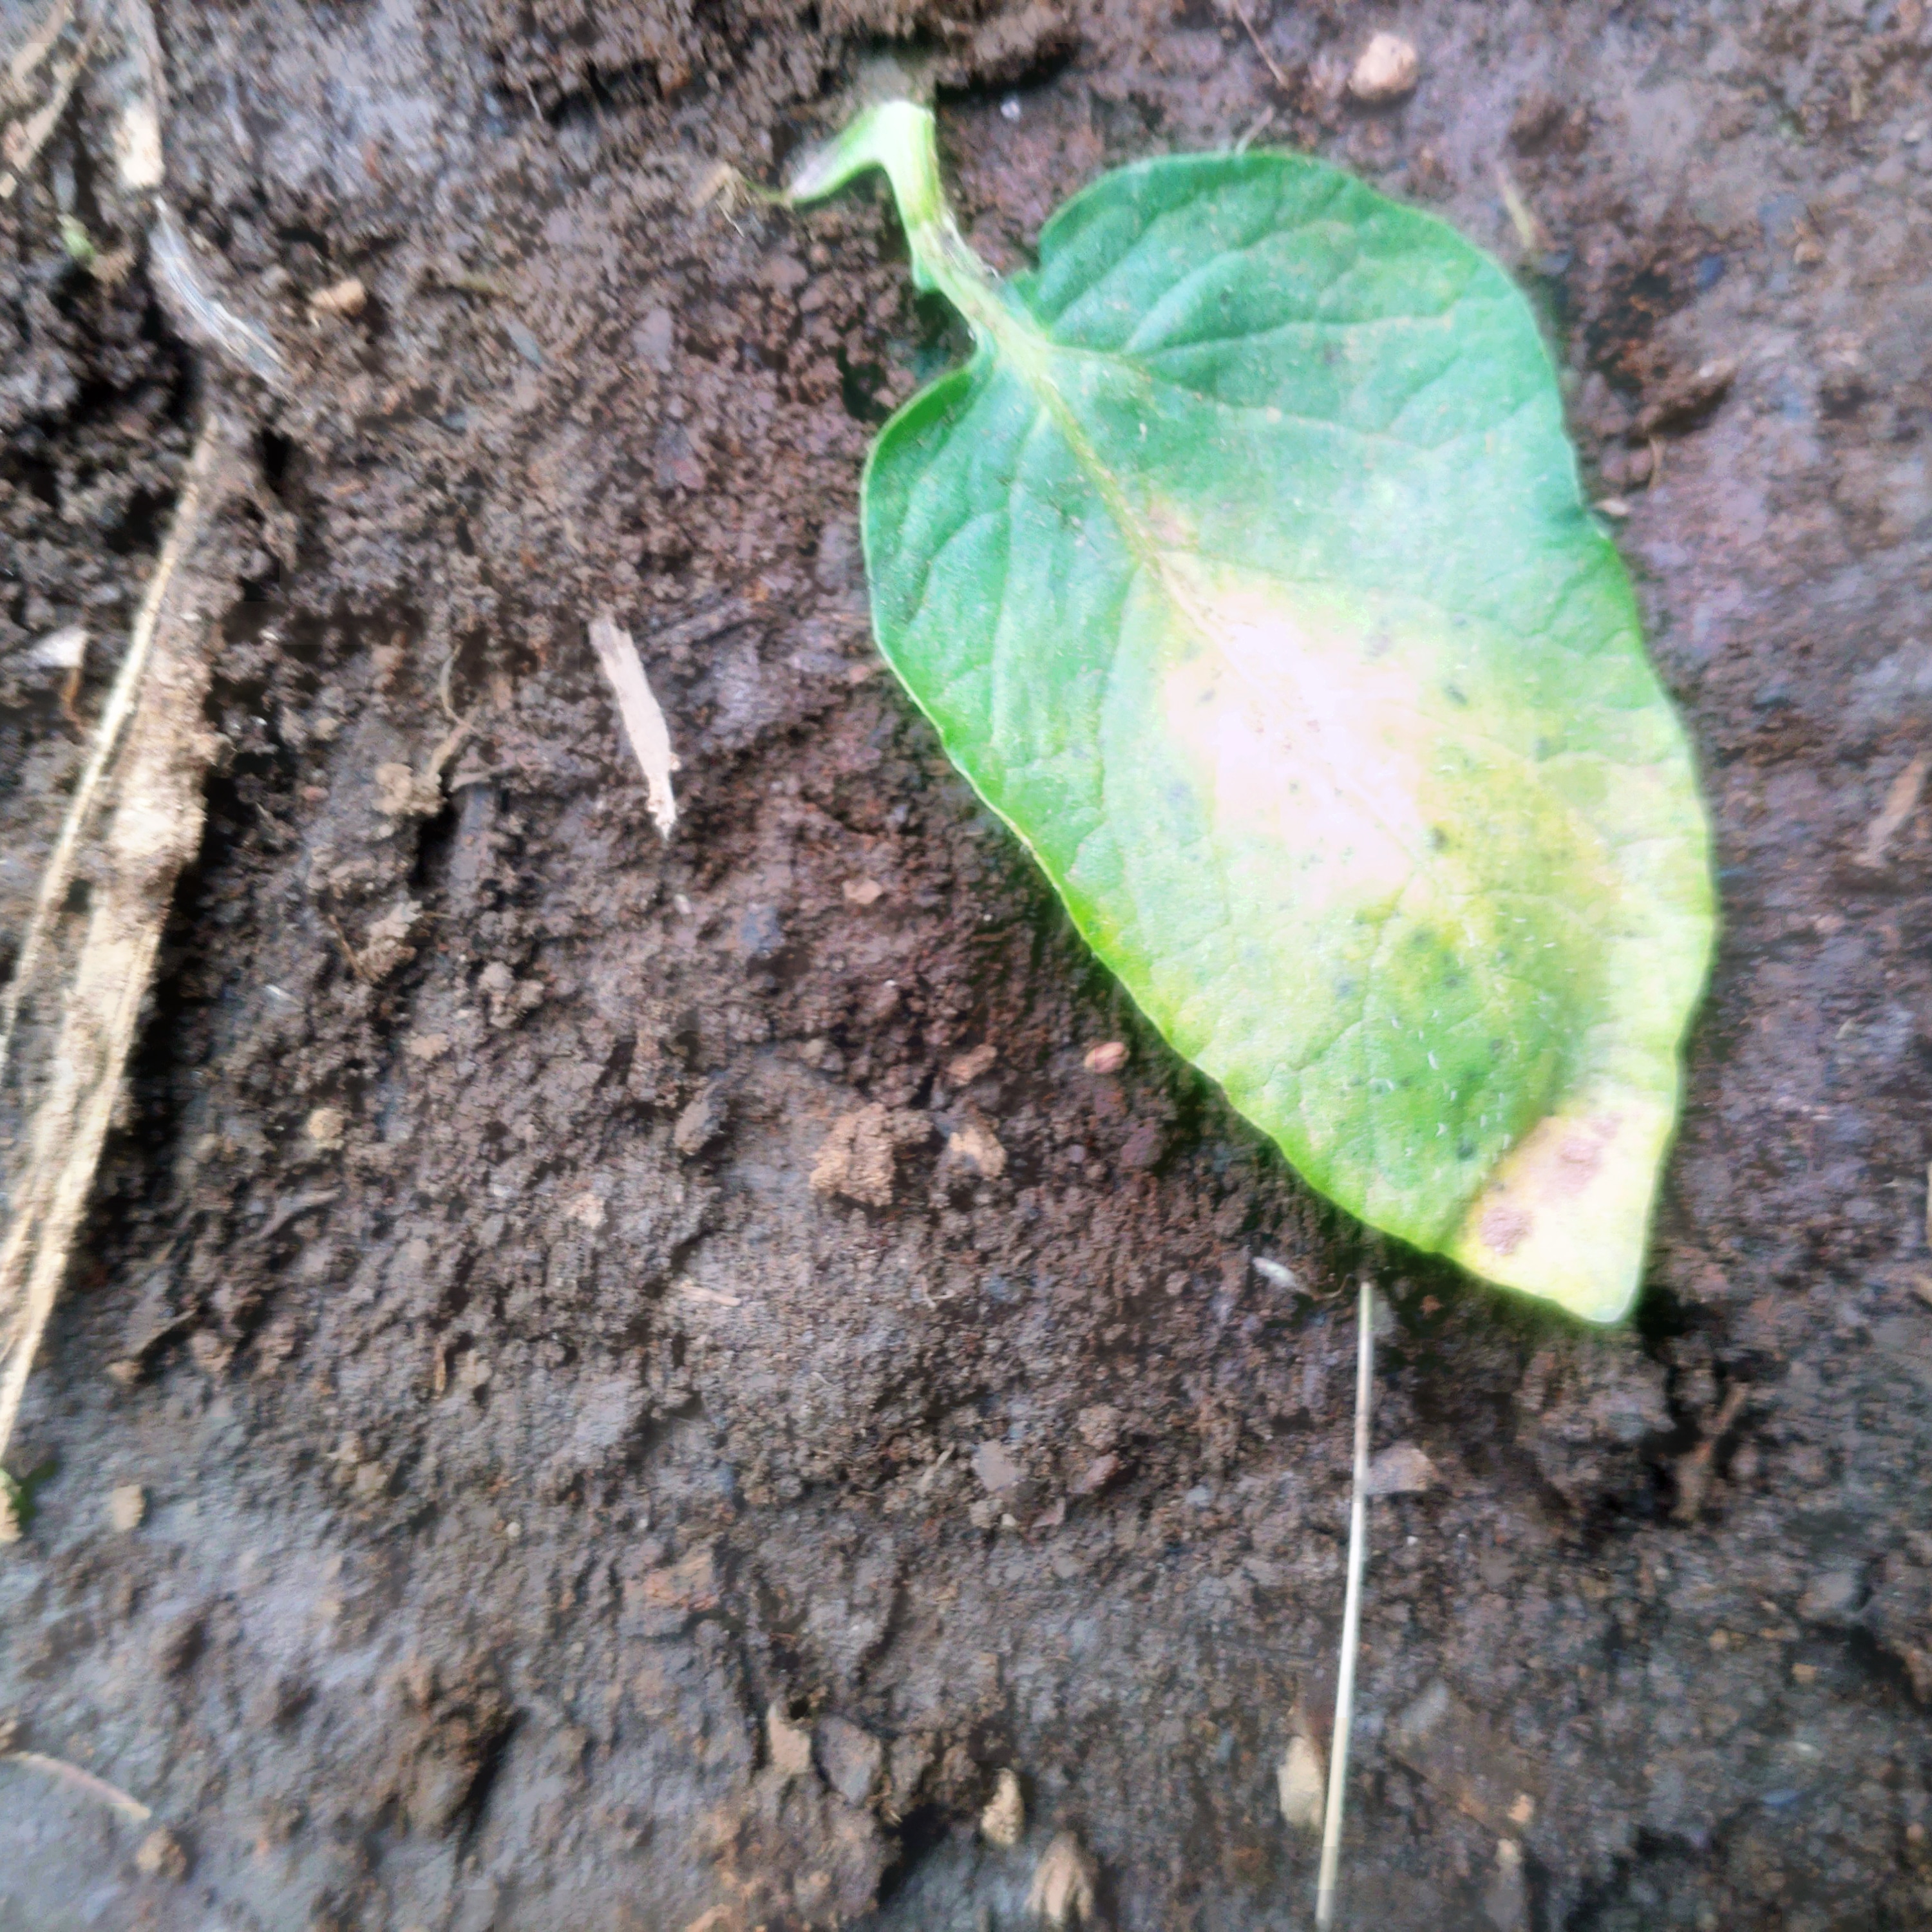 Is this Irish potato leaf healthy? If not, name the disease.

late blight
